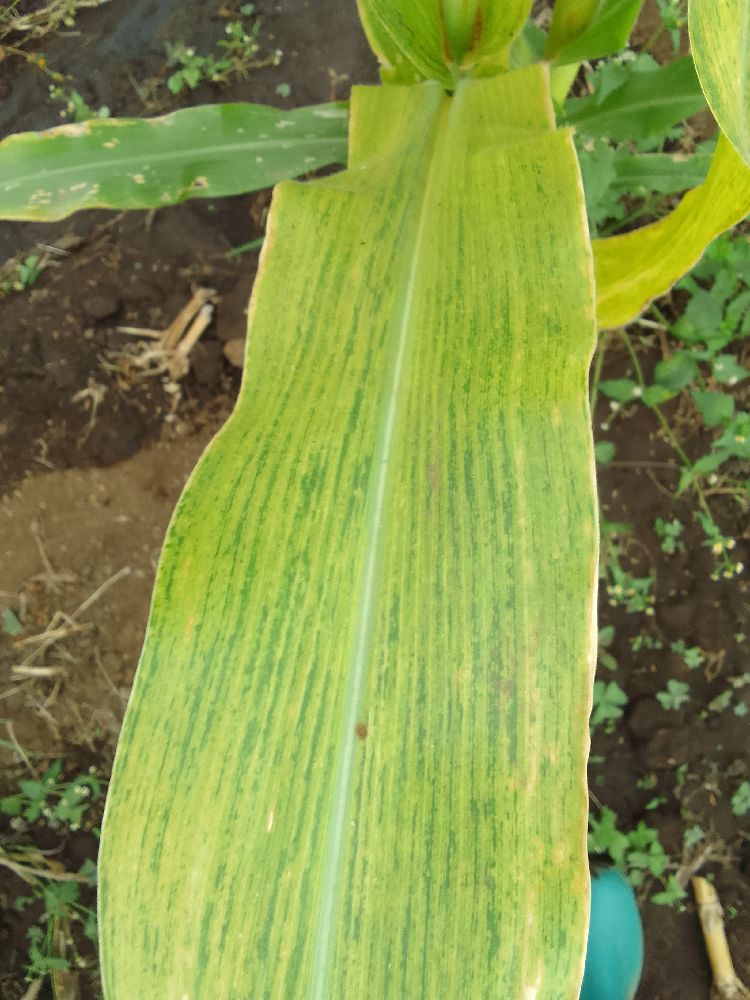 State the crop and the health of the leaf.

maize, maize lethal necrosis
